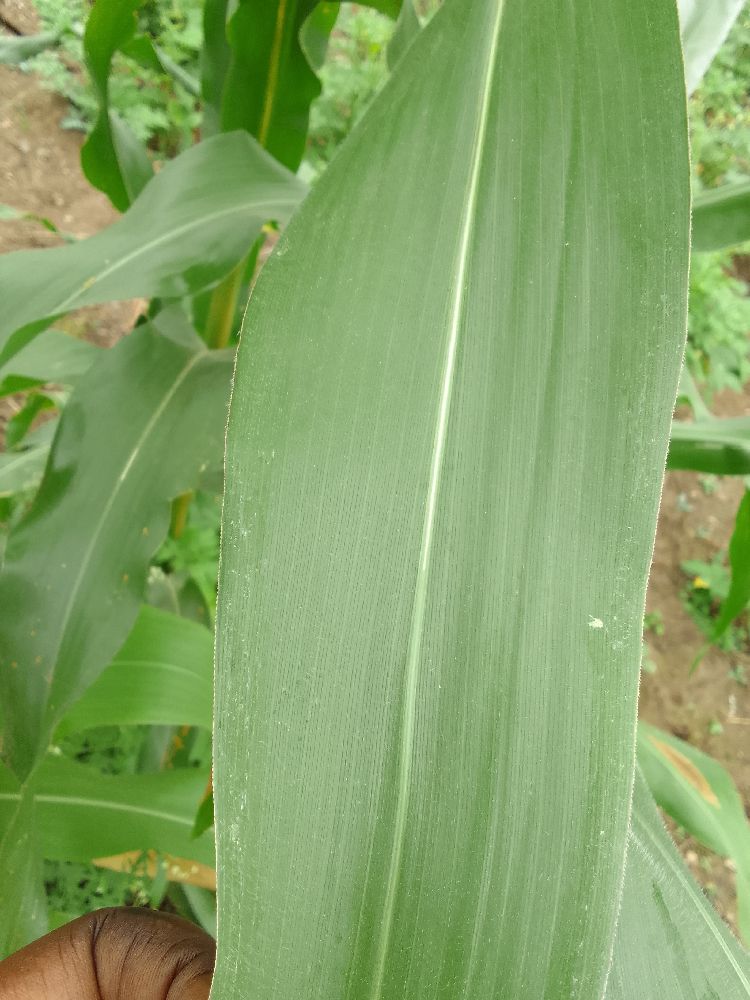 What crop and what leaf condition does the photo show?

maize, healthy
